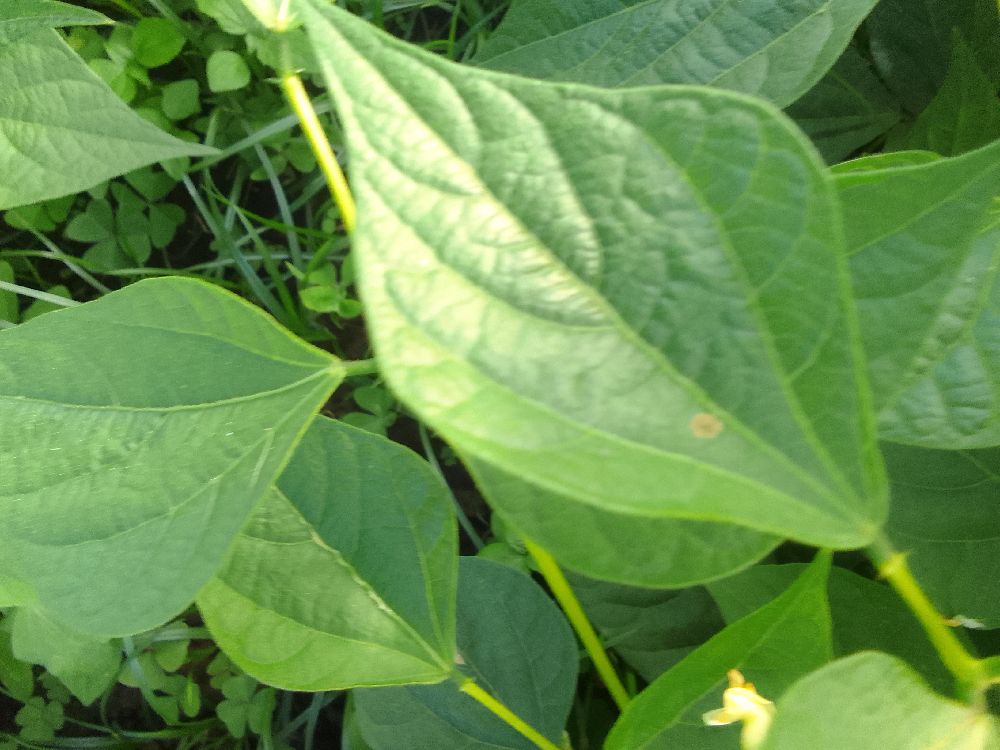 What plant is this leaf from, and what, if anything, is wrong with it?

common bean, healthy
